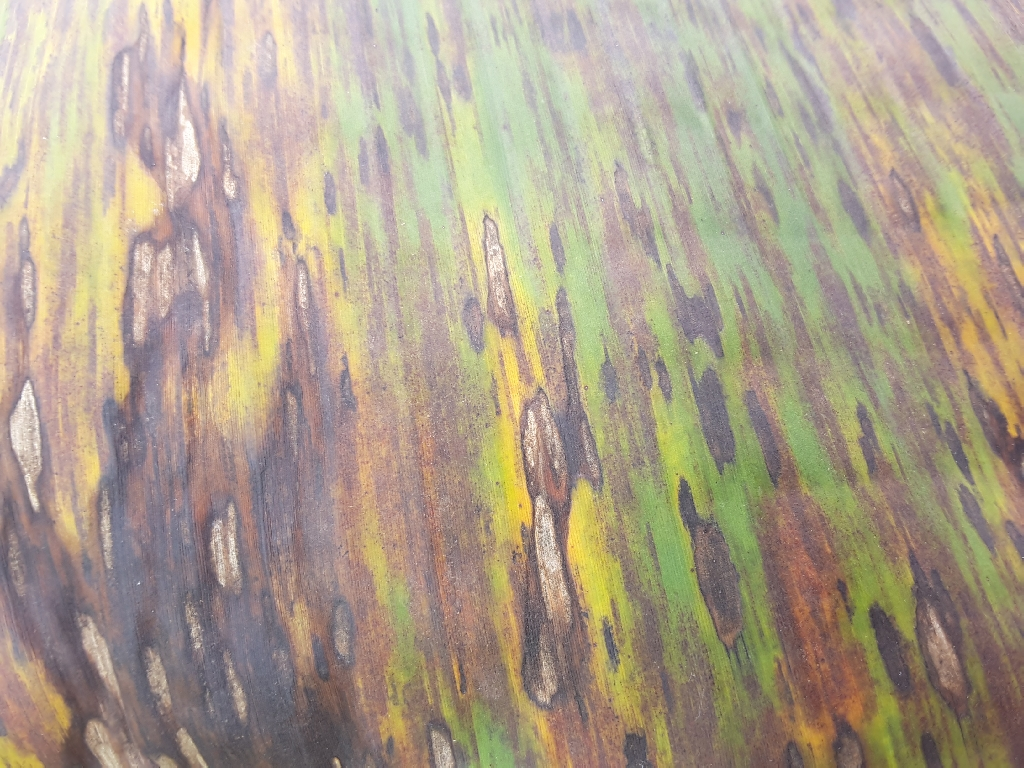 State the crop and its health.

banana, black sigatoka
